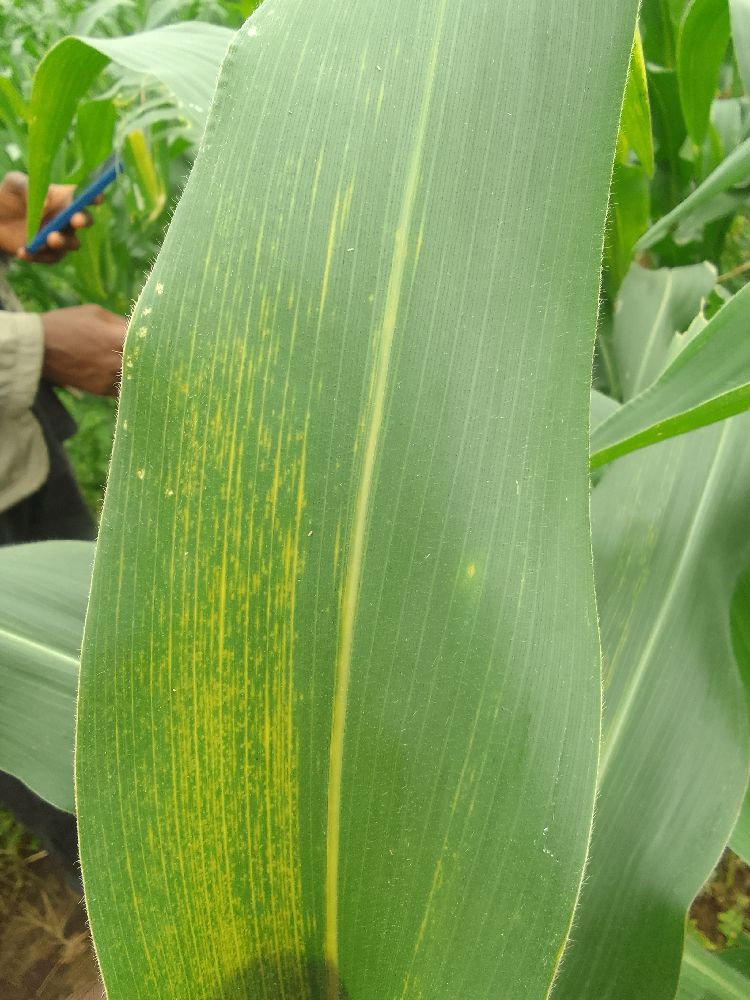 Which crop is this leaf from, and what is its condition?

maize, maize lethal necrosis
